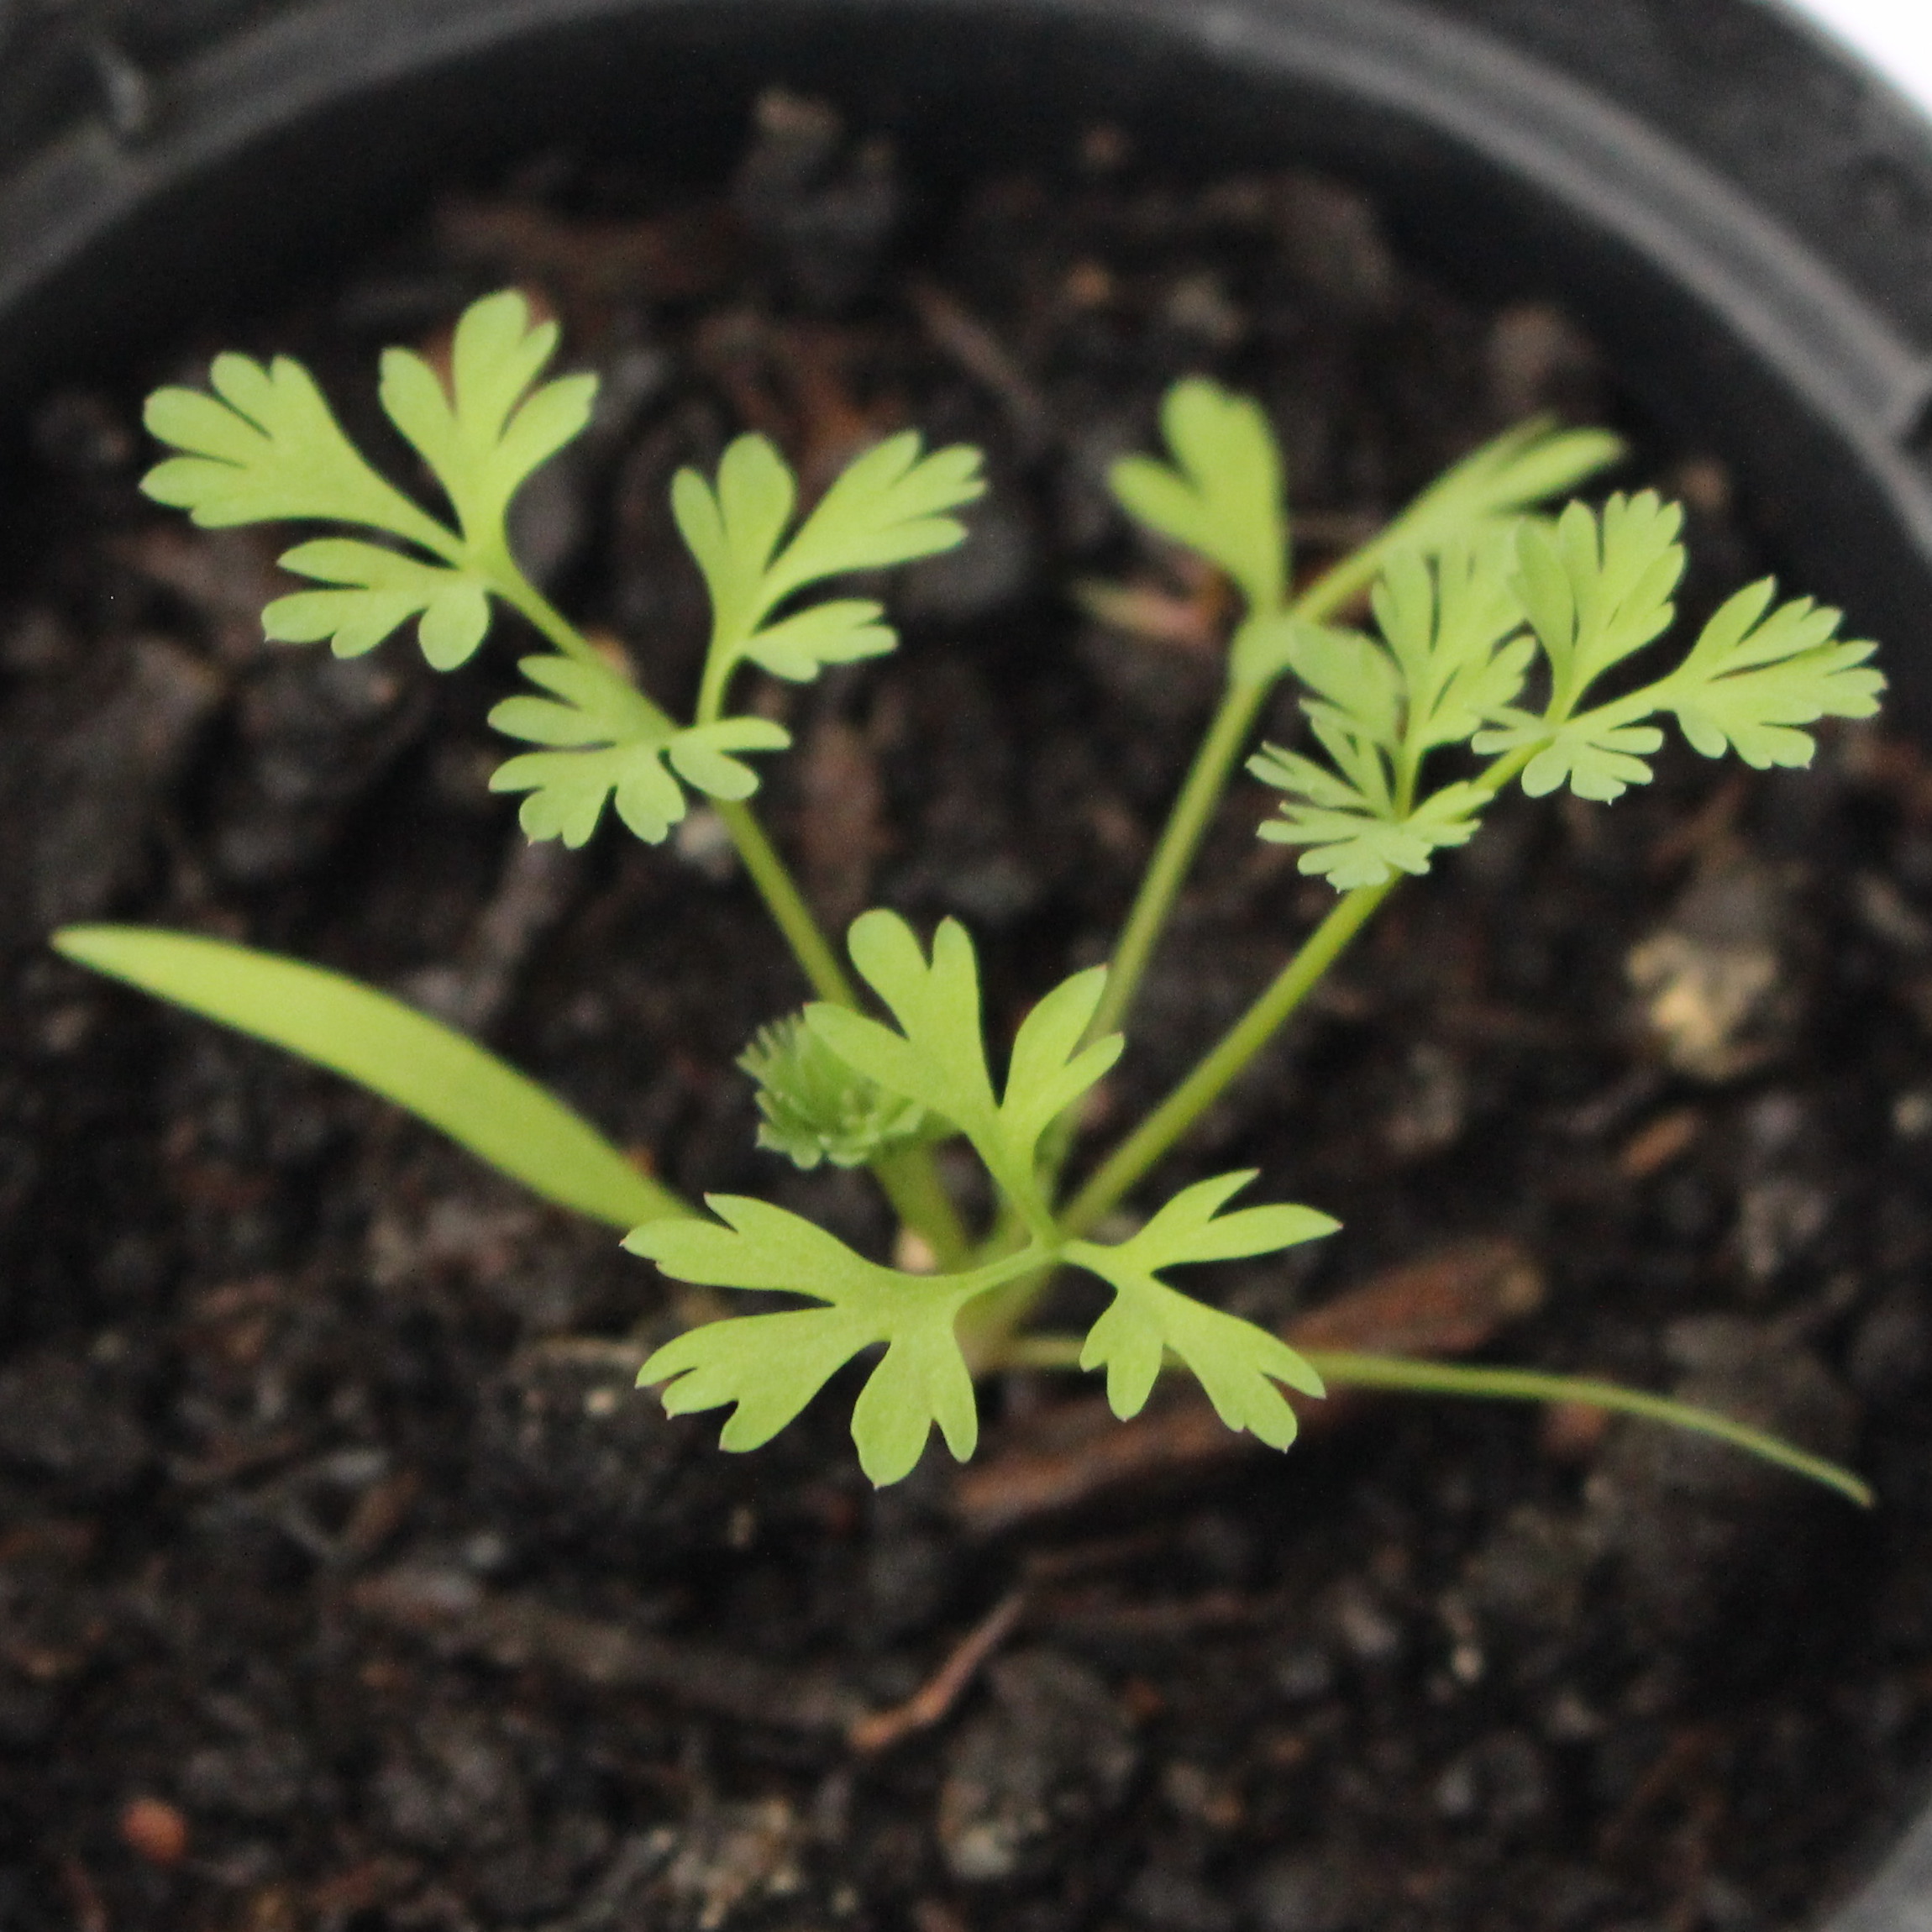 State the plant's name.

Fumaria officinalis
